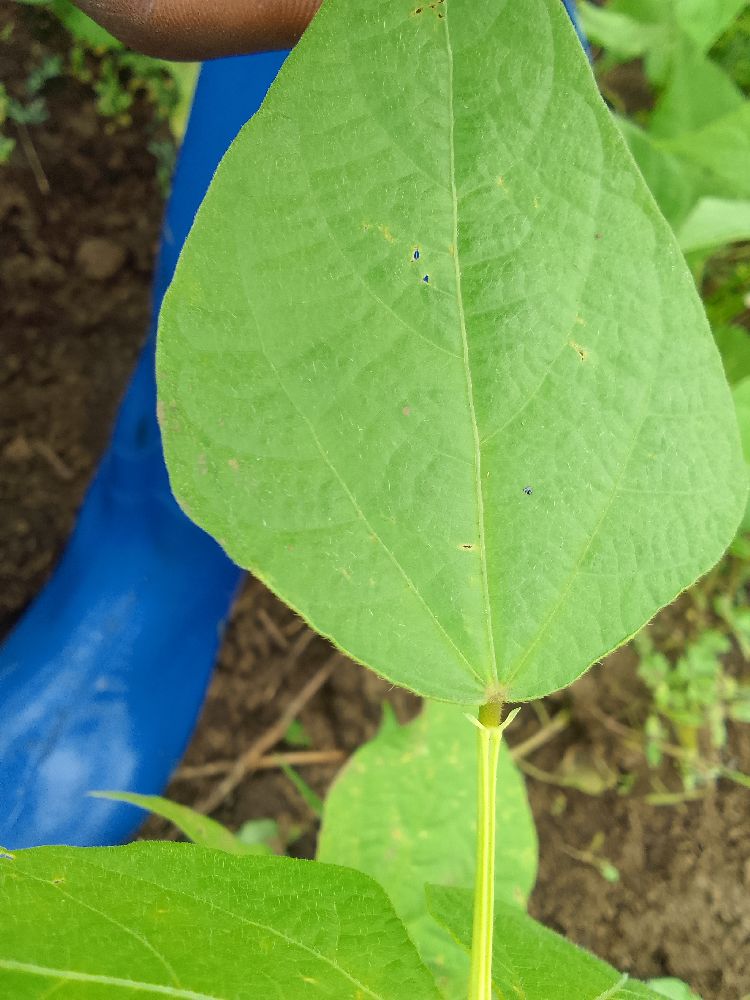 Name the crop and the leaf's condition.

common bean, healthy
